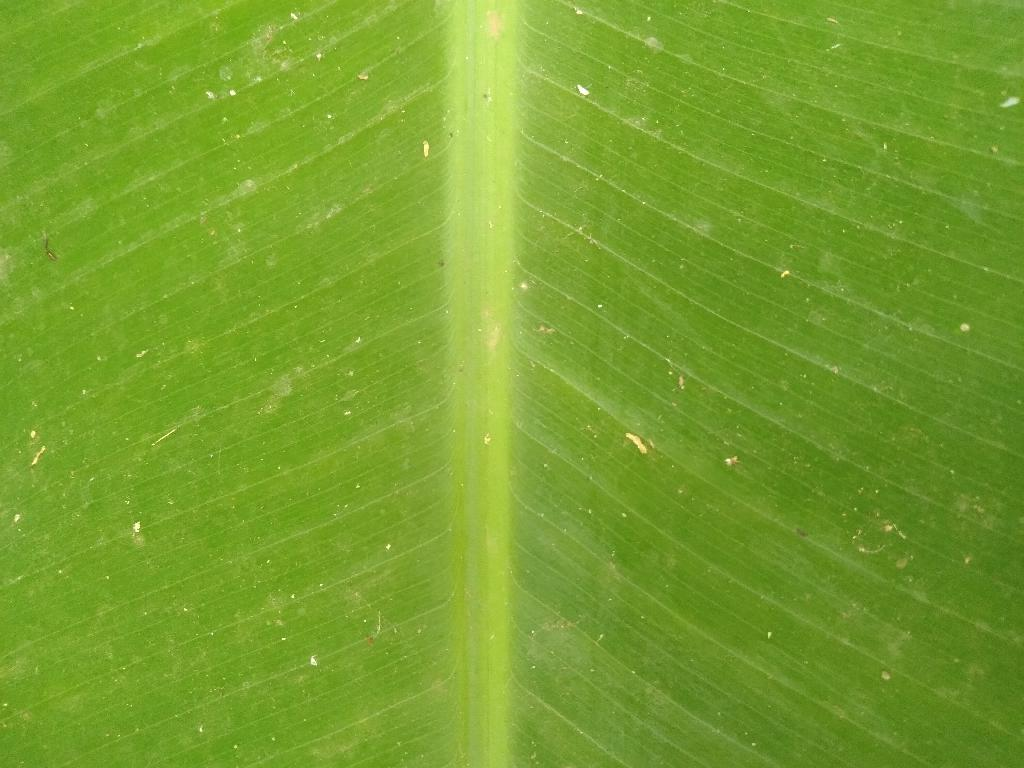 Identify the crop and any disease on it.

banana, healthy
